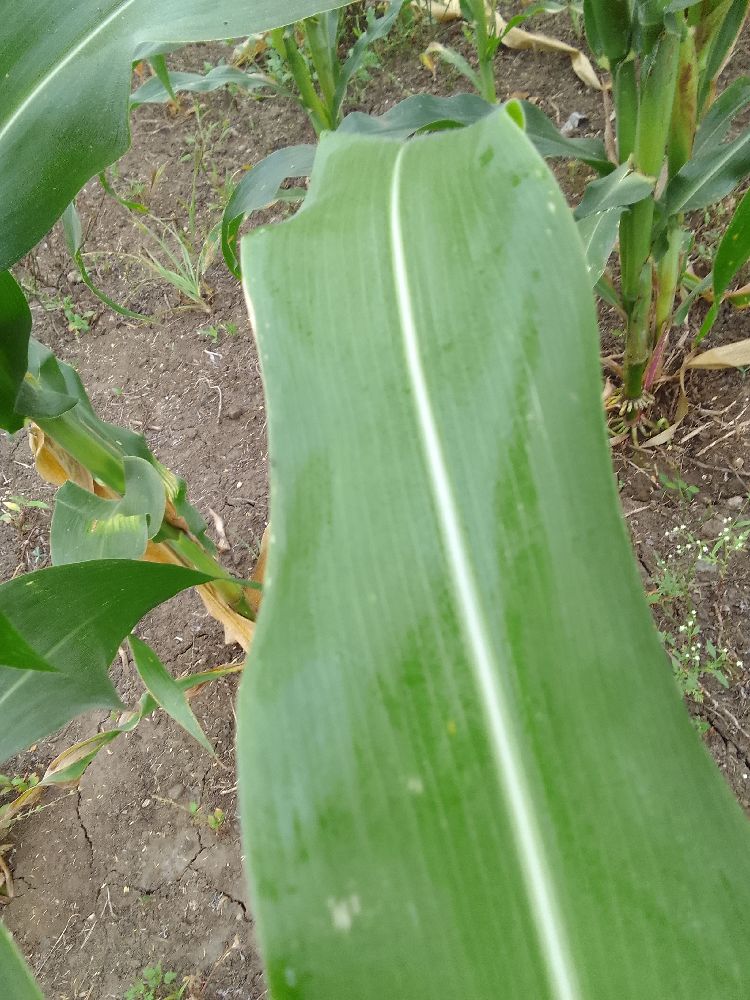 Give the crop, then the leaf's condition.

maize, healthy
